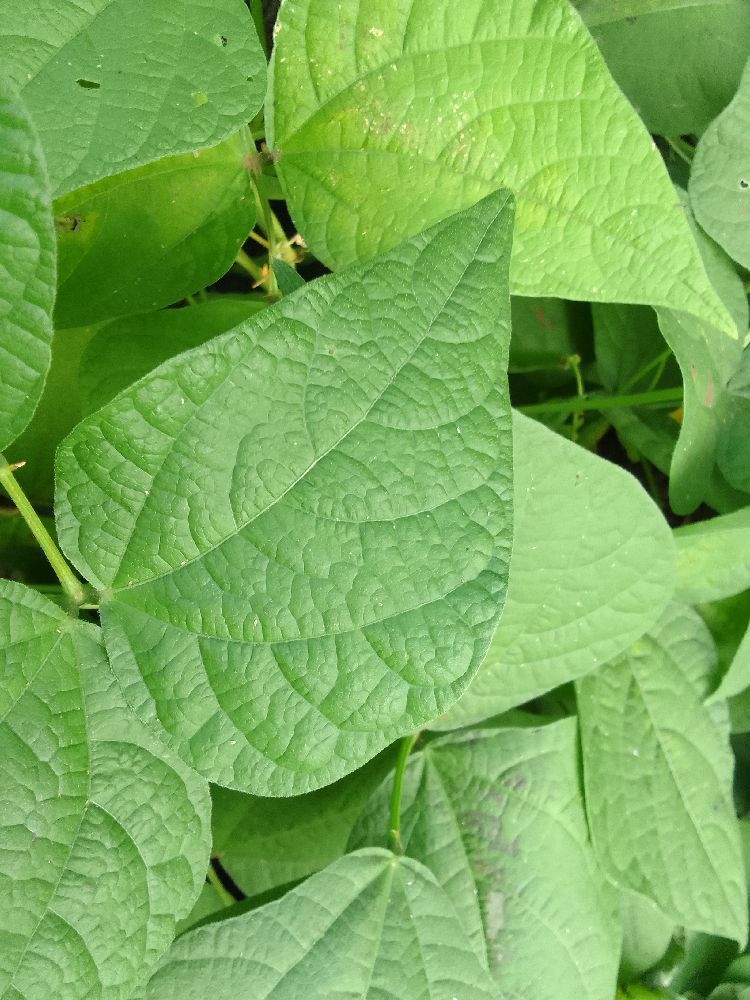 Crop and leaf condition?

common bean, healthy
